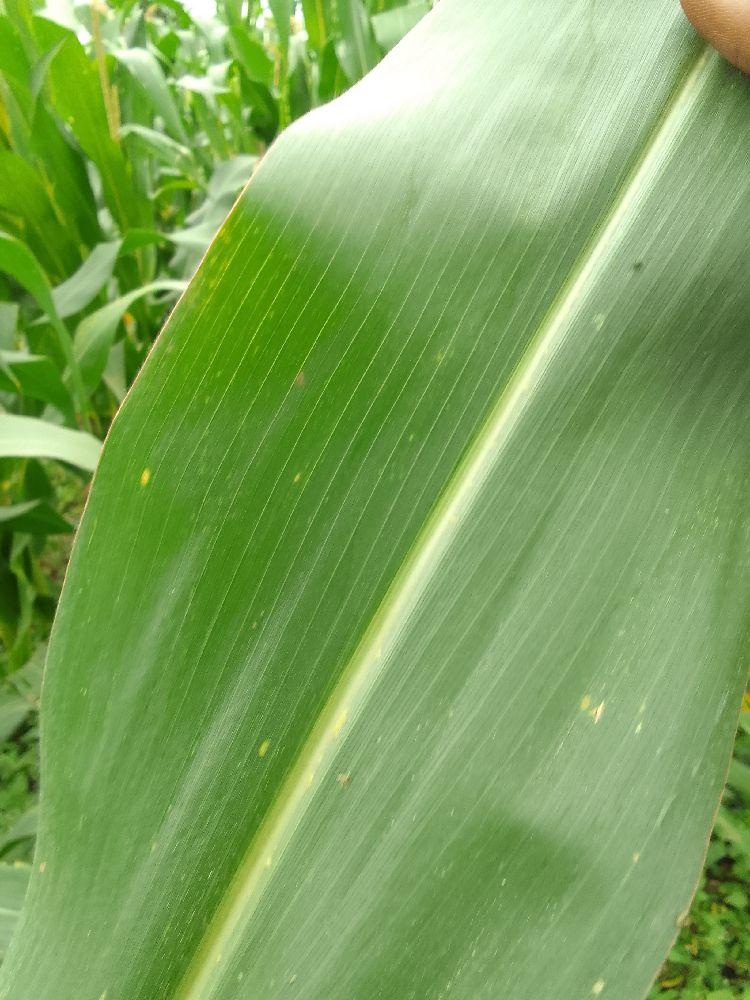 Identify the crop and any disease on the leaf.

maize, healthy
